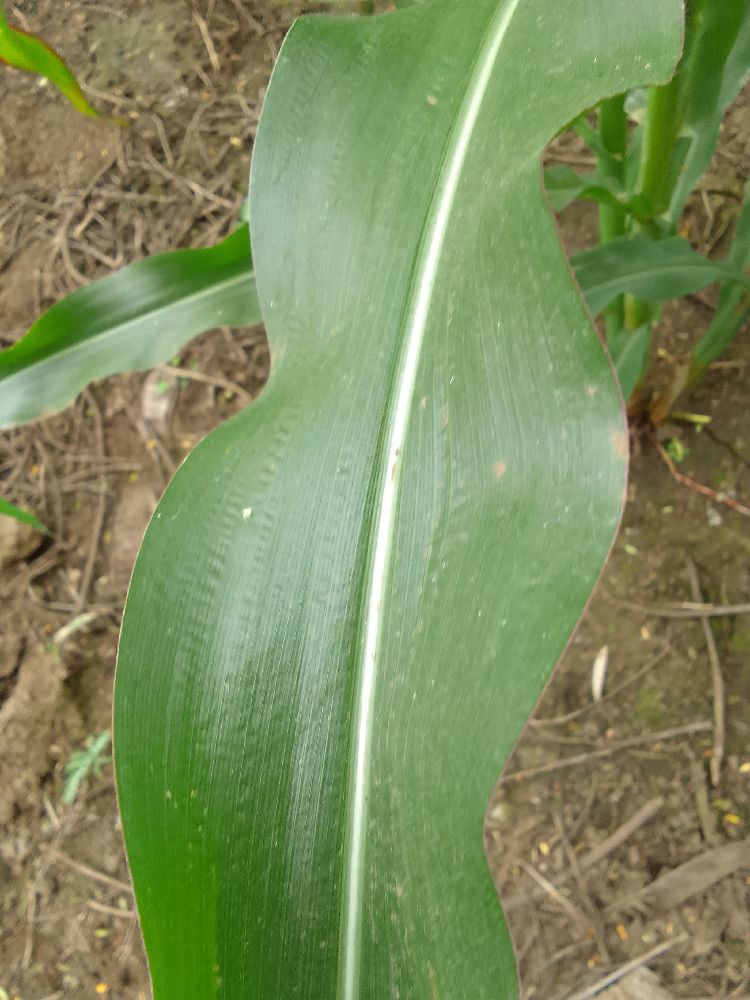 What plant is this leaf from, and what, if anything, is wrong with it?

maize, healthy
